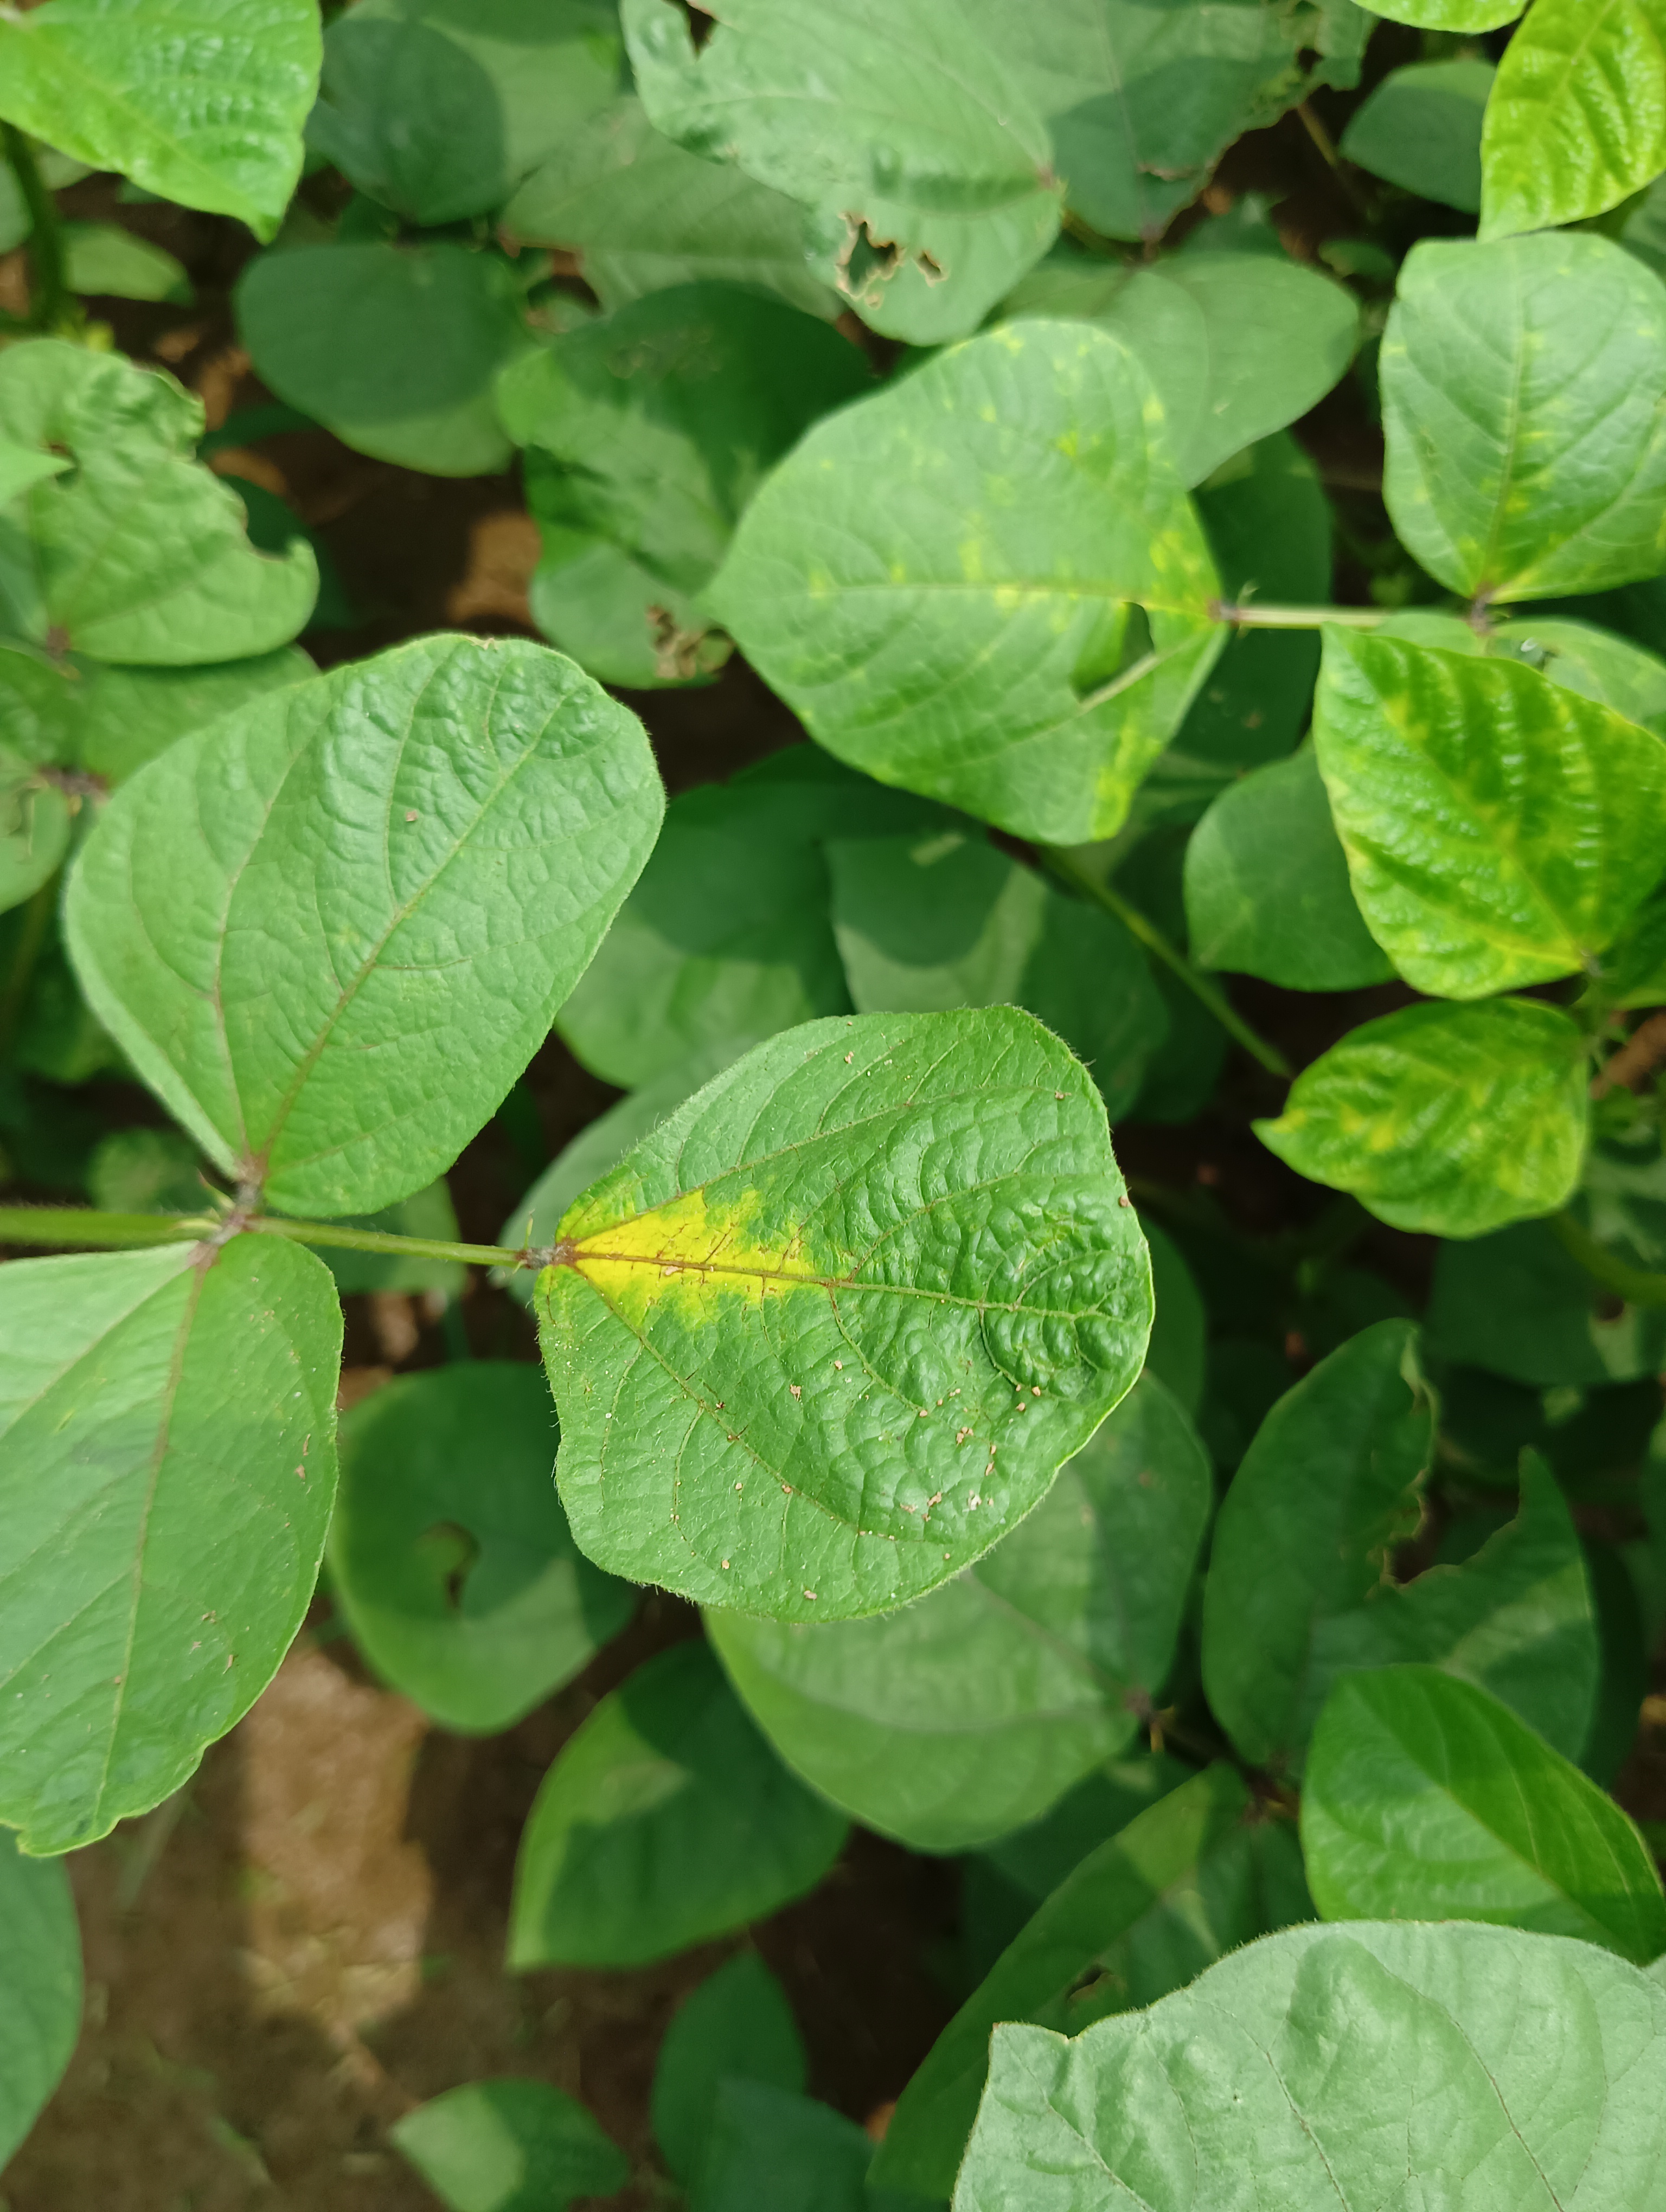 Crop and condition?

mungbean, yellow mosaic
